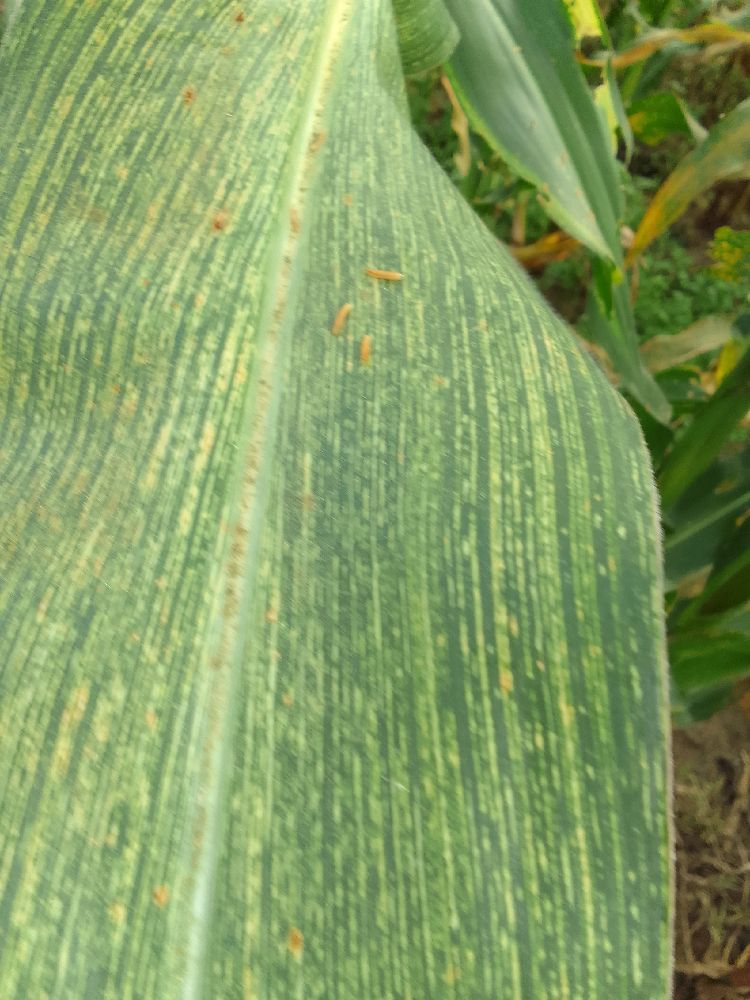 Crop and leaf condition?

maize, maize streak virus
